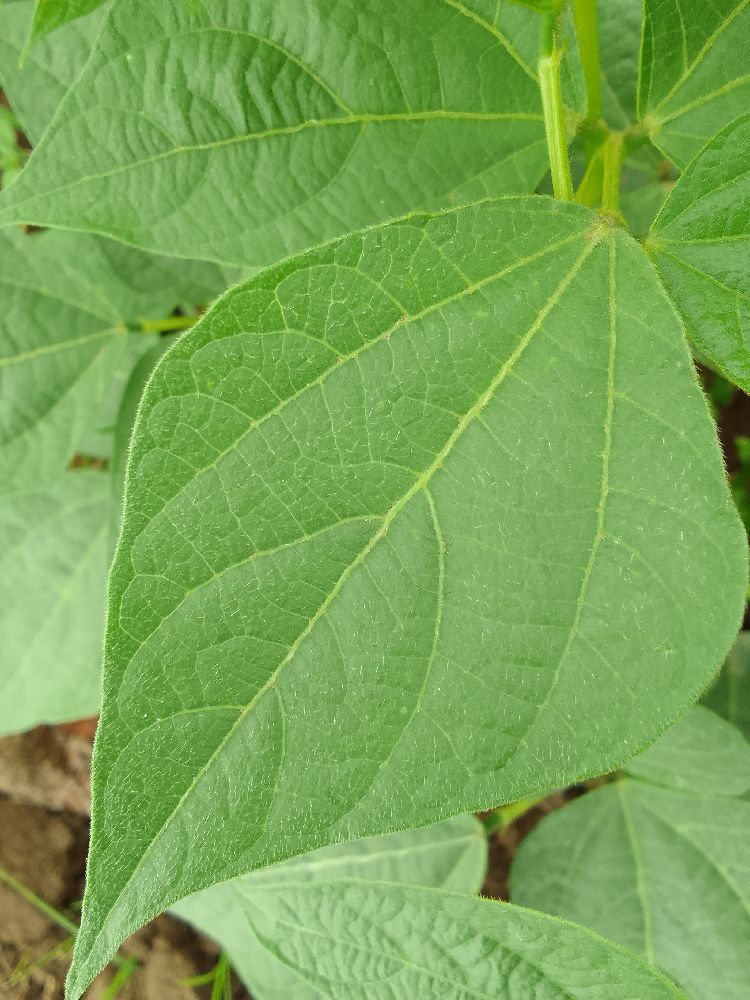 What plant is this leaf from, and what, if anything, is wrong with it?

common bean, healthy
